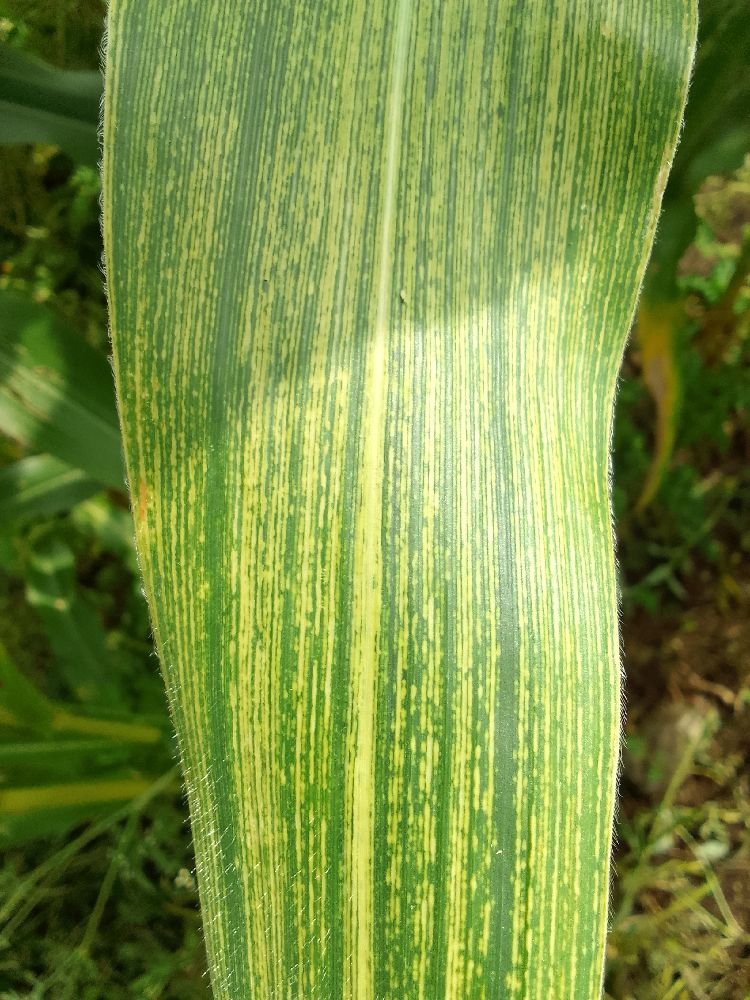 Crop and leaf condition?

maize, maize streak virus
